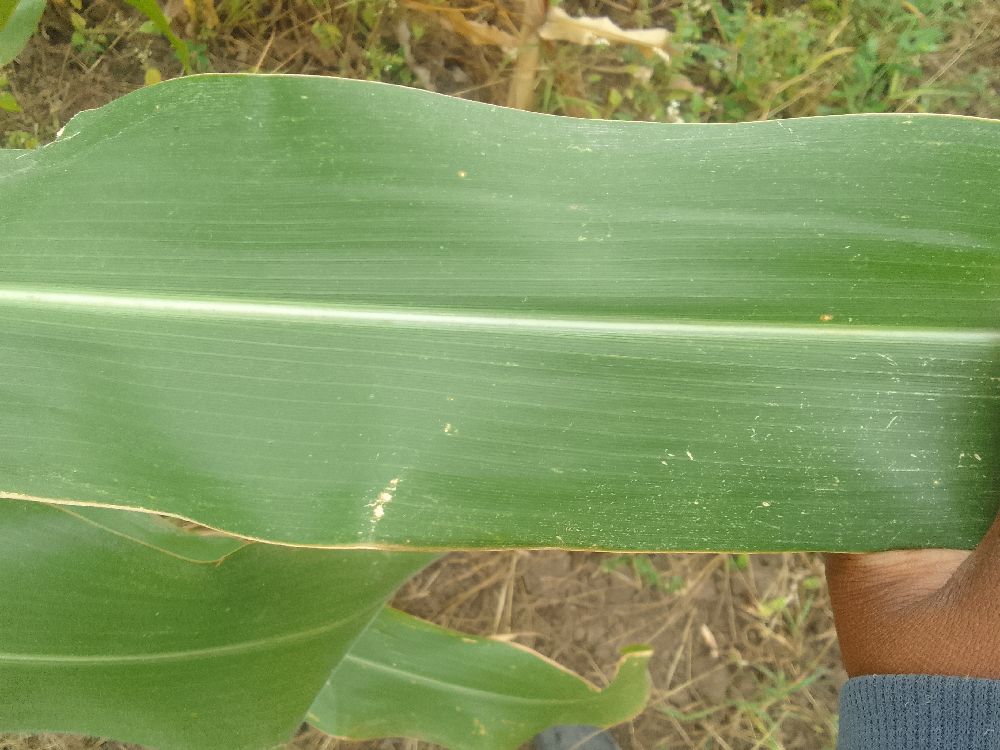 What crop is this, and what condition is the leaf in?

maize, healthy
